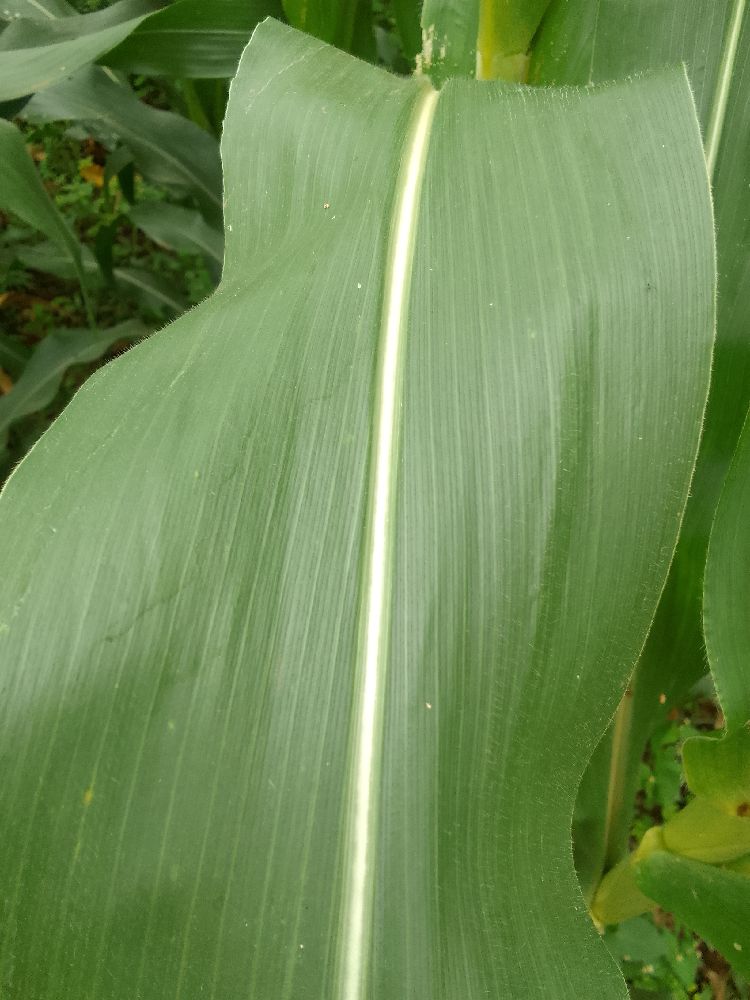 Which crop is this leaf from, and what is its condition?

maize, healthy
